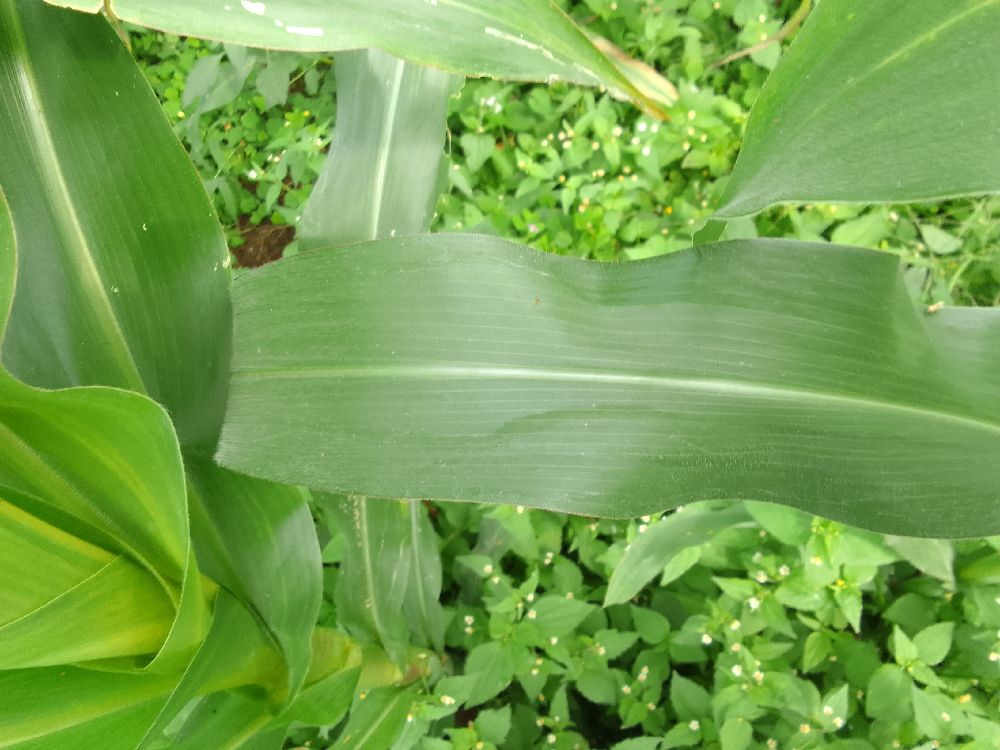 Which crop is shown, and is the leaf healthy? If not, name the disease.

maize, healthy
